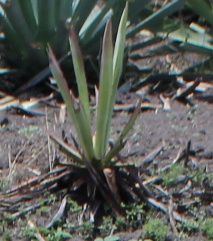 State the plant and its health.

agave, sick
